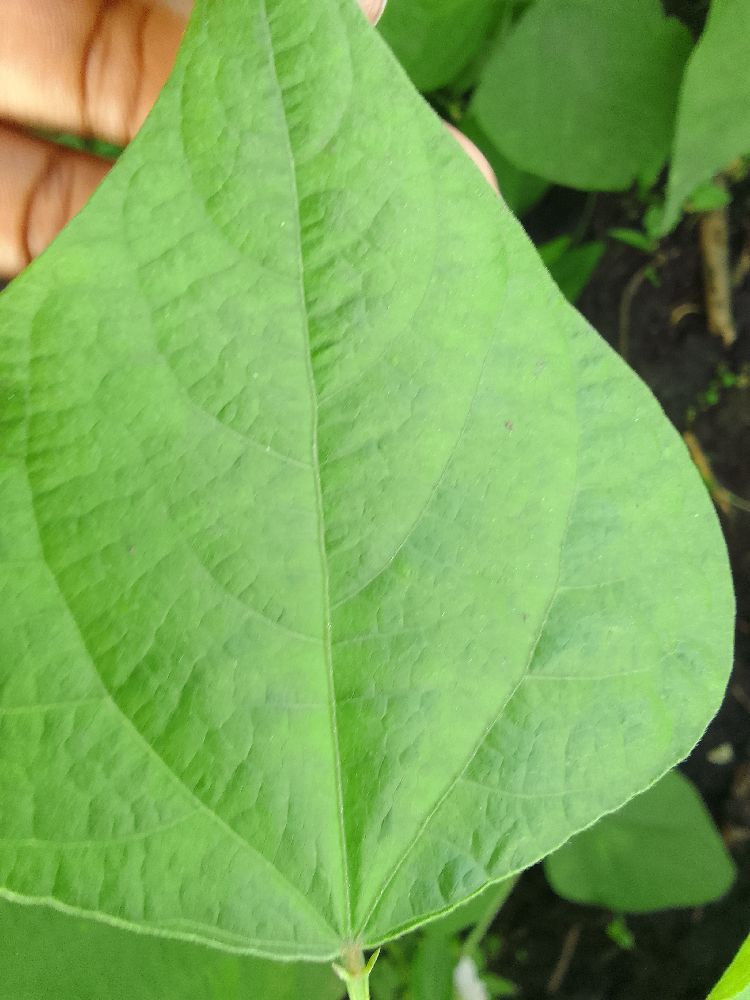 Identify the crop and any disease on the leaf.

common bean, healthy
